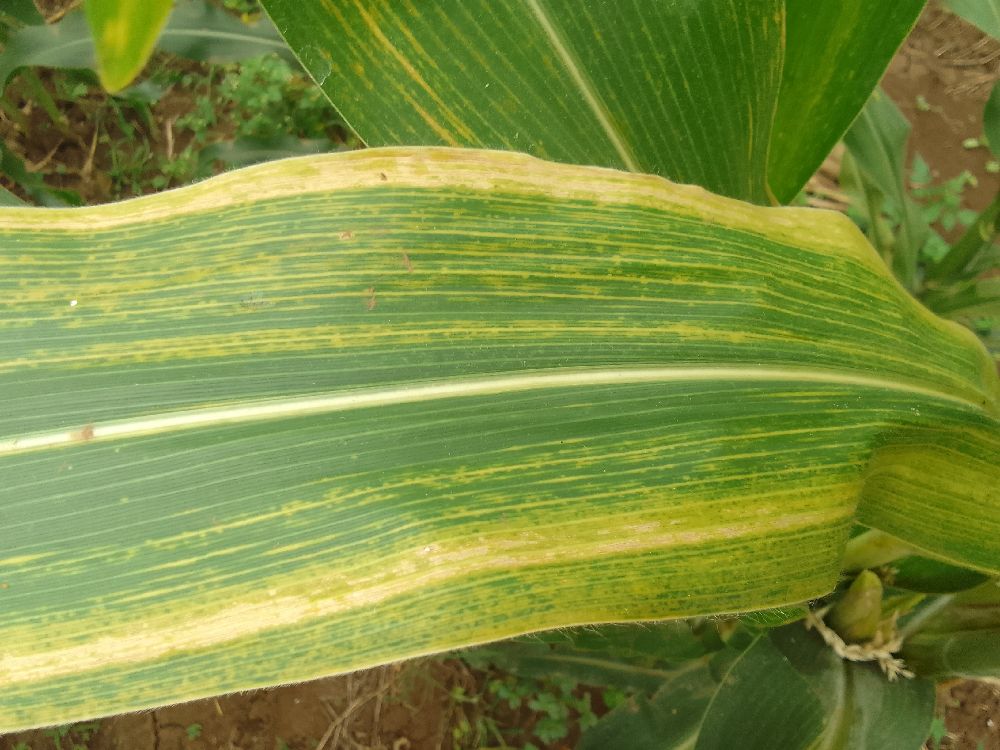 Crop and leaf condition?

maize, maize lethal necrosis
